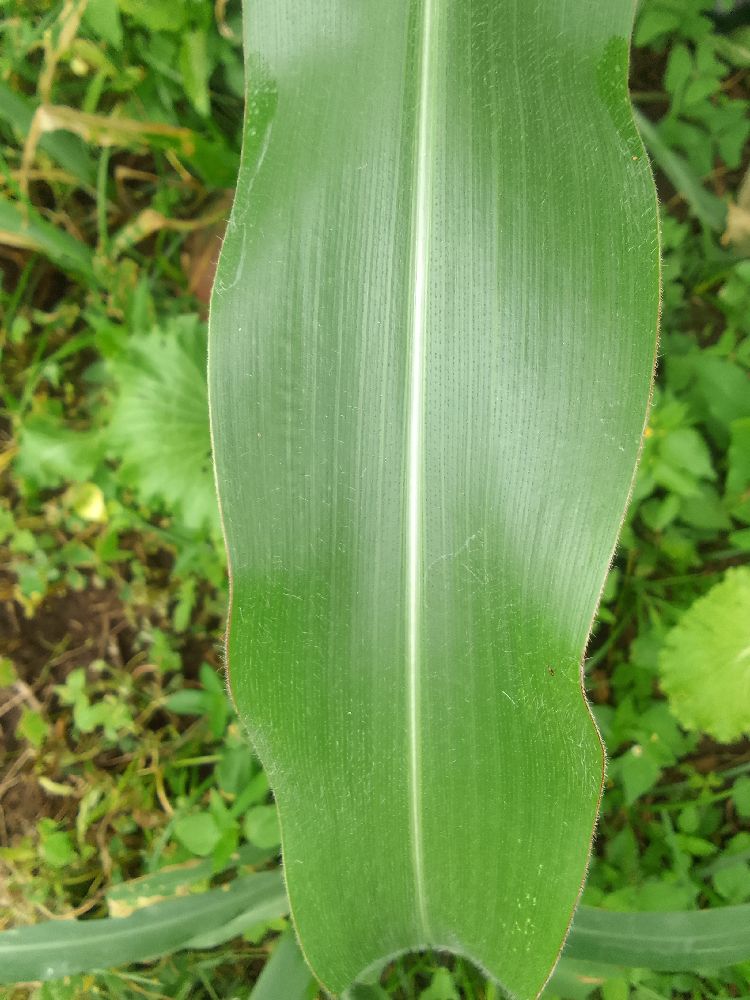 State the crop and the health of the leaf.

maize, healthy
